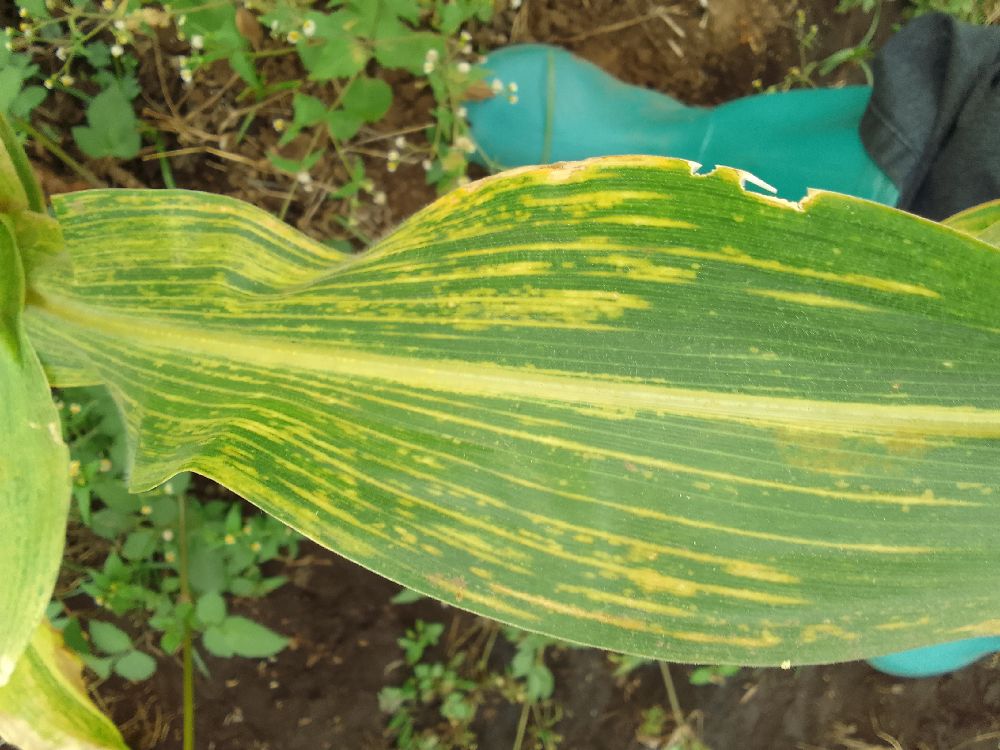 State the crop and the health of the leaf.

maize, maize lethal necrosis
